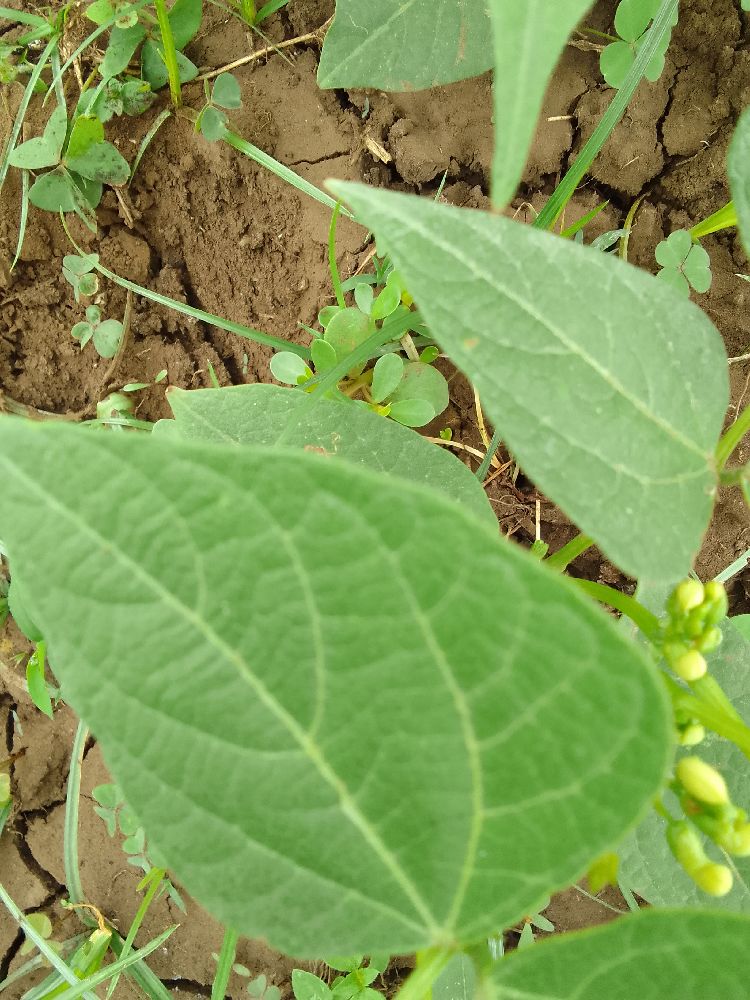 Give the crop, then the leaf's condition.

common bean, healthy
